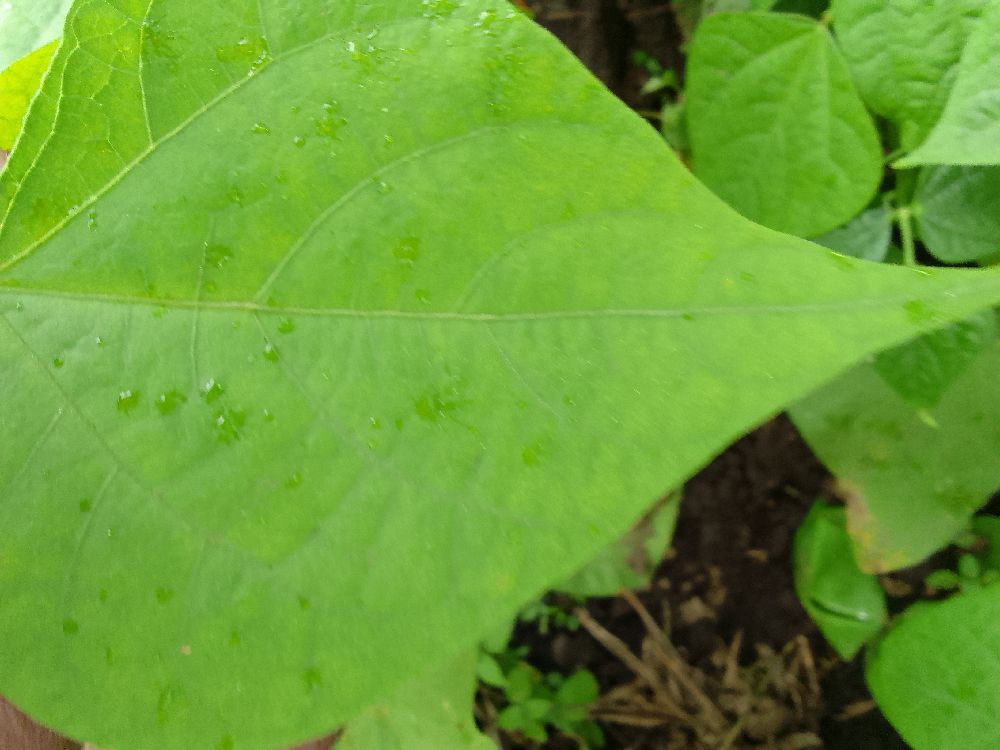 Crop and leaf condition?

common bean, healthy
